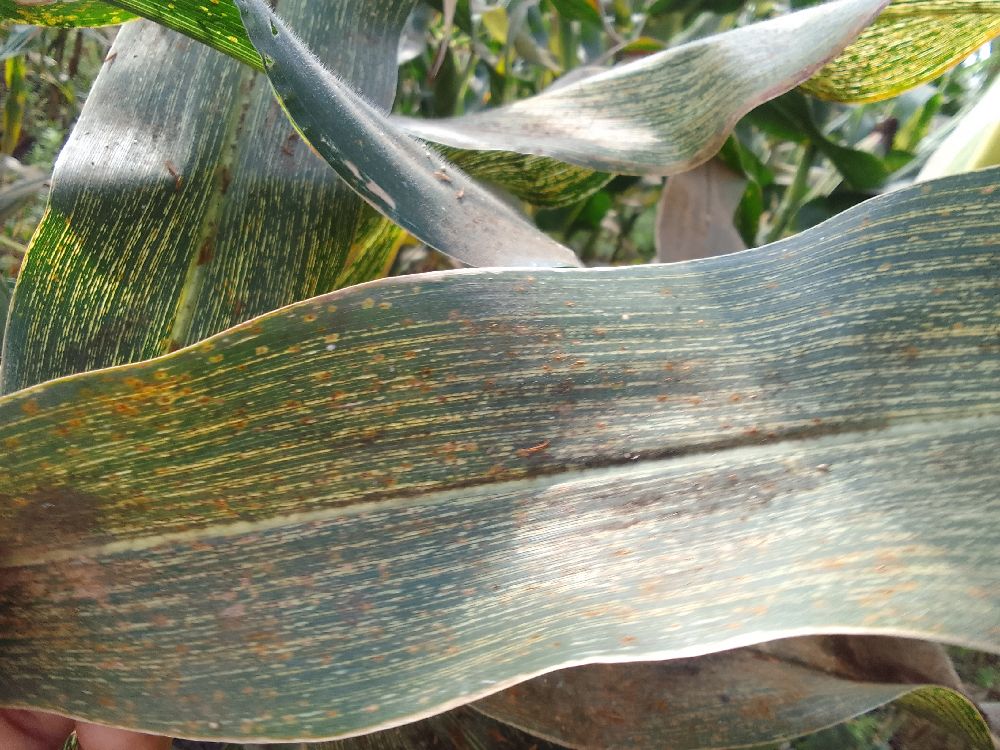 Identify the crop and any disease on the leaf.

maize, maize streak virus
